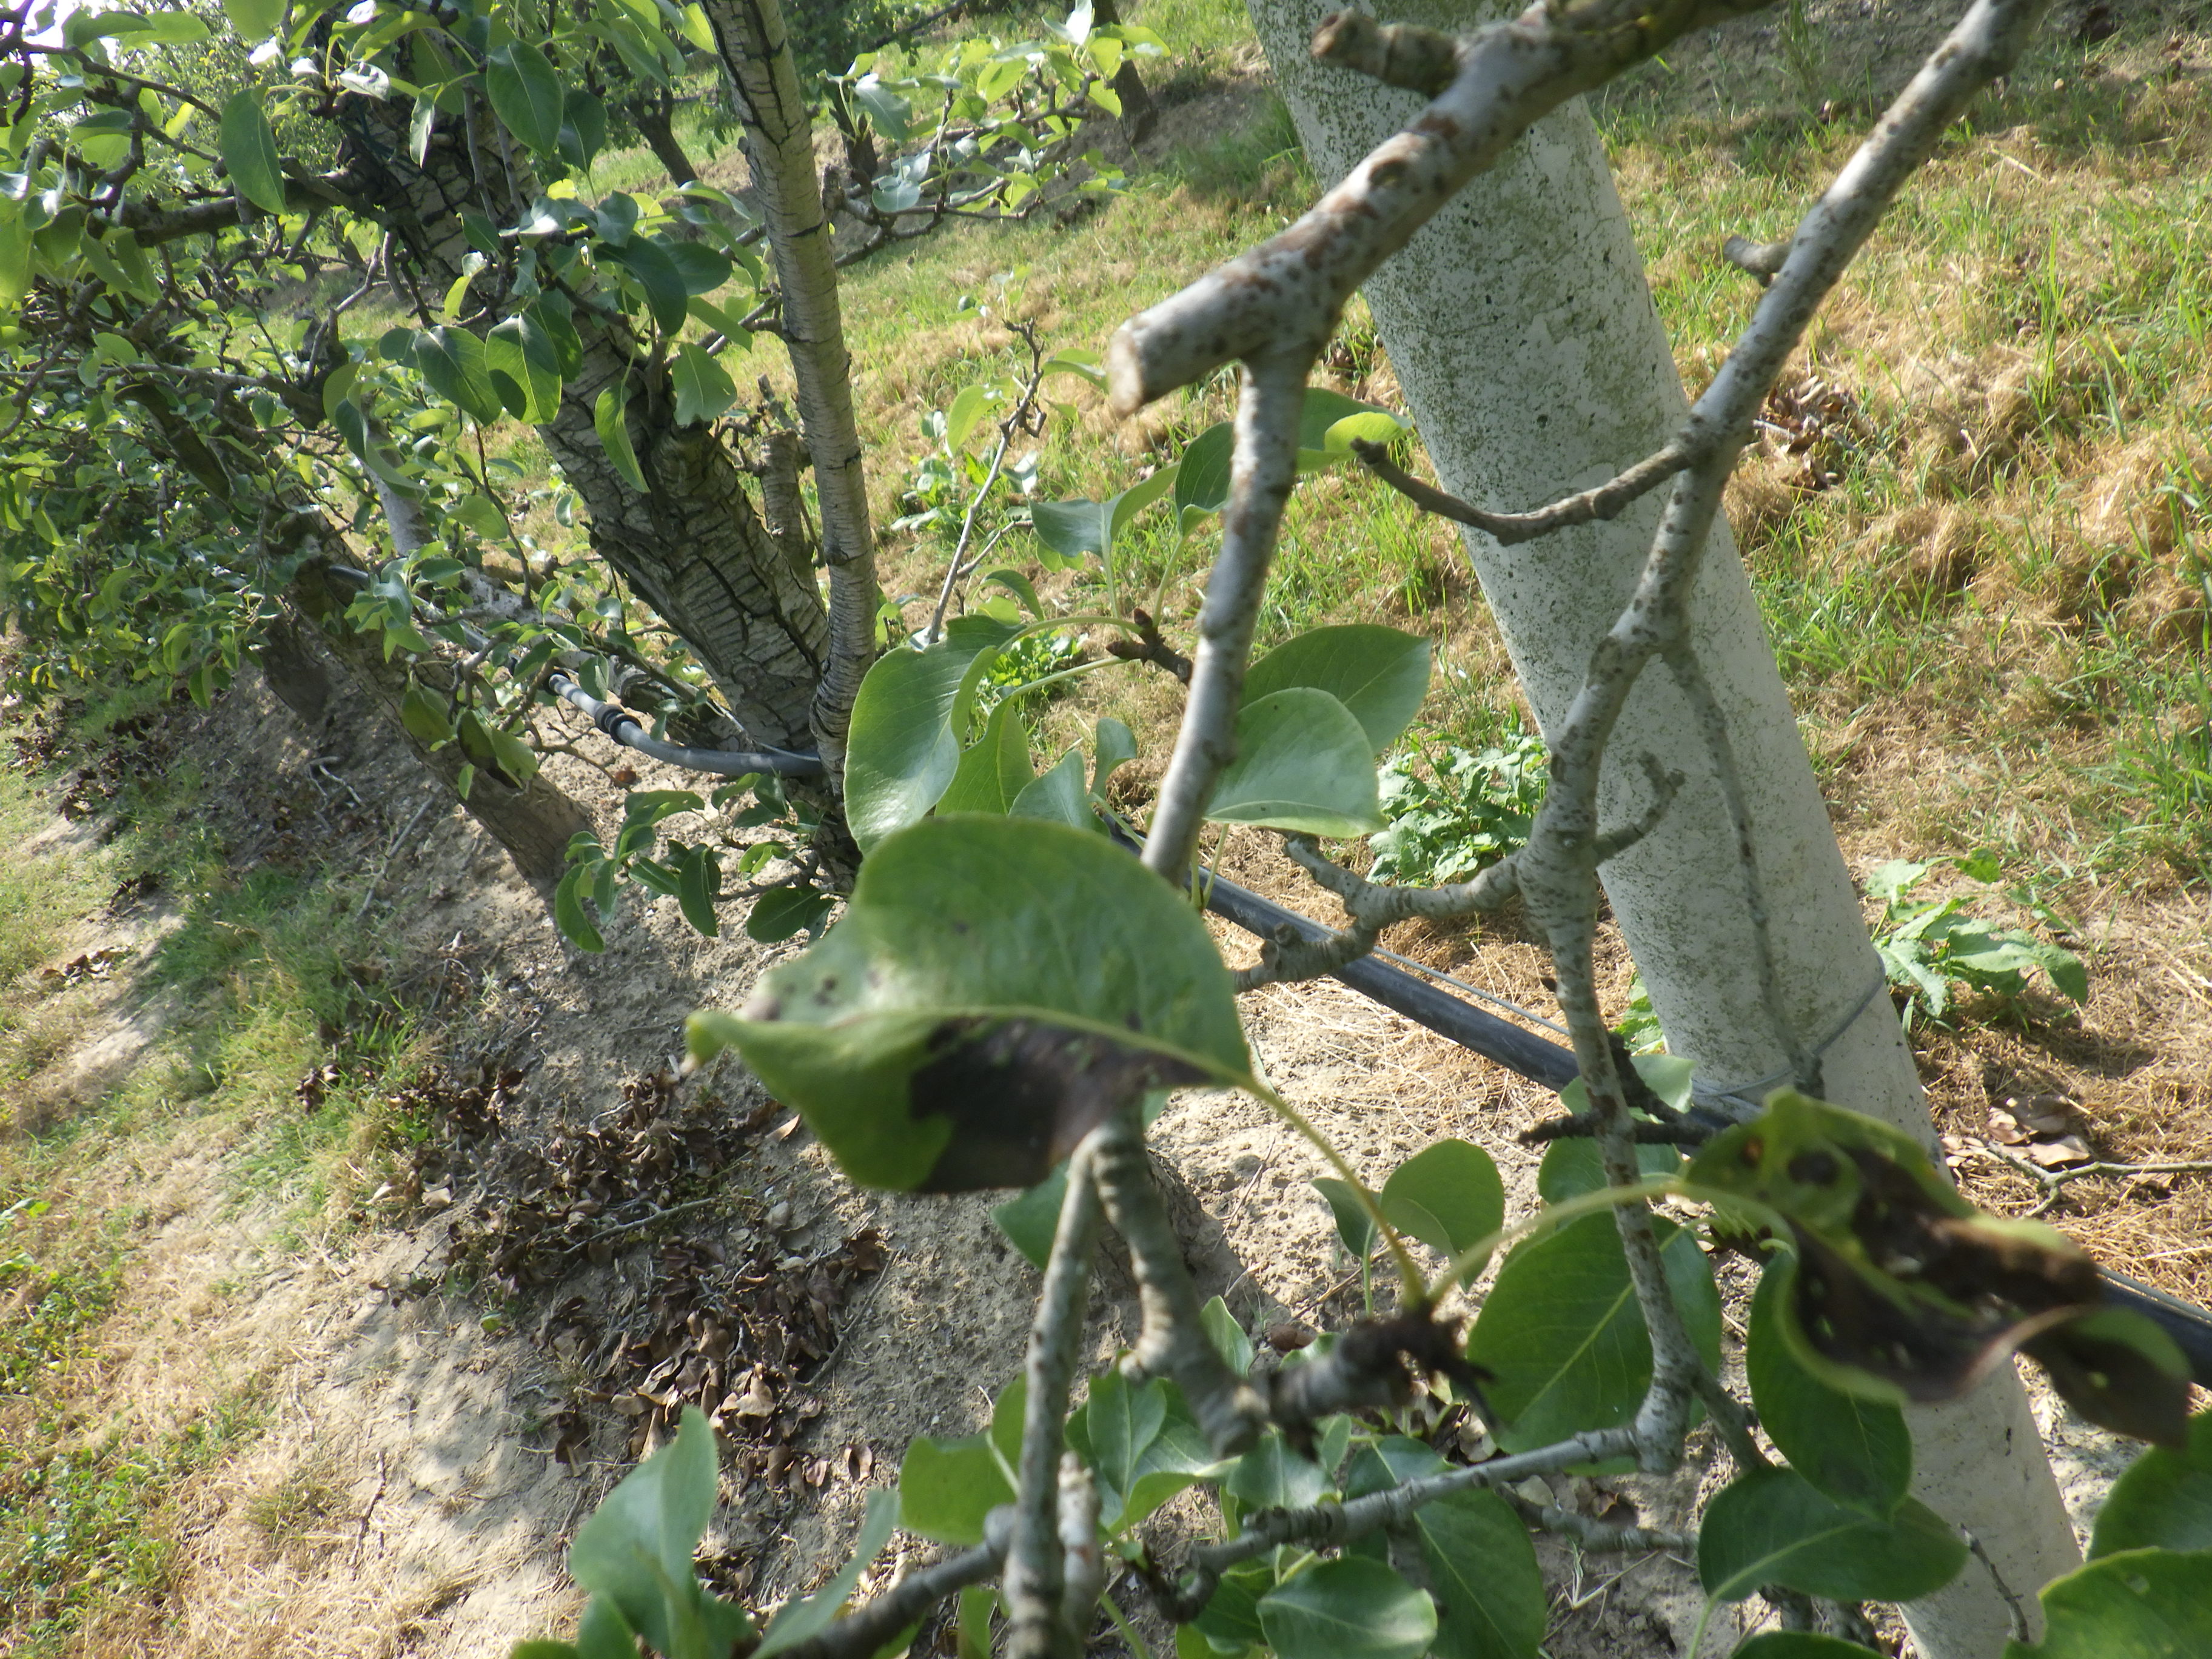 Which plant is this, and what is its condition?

pear, mechanical damage
